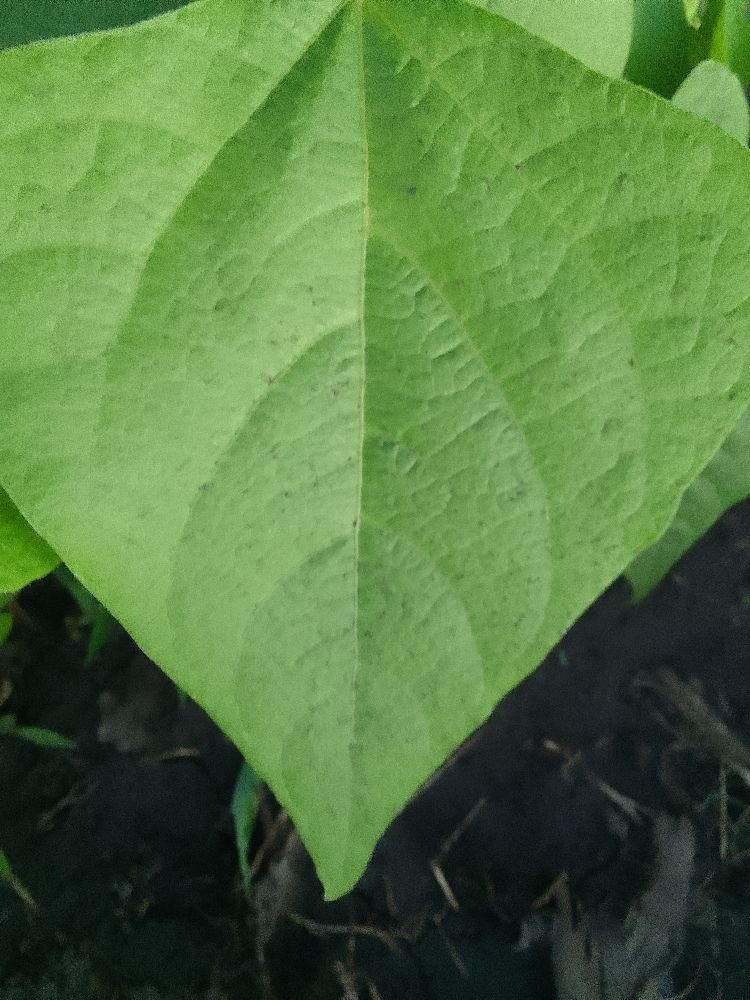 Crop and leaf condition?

common bean, healthy
